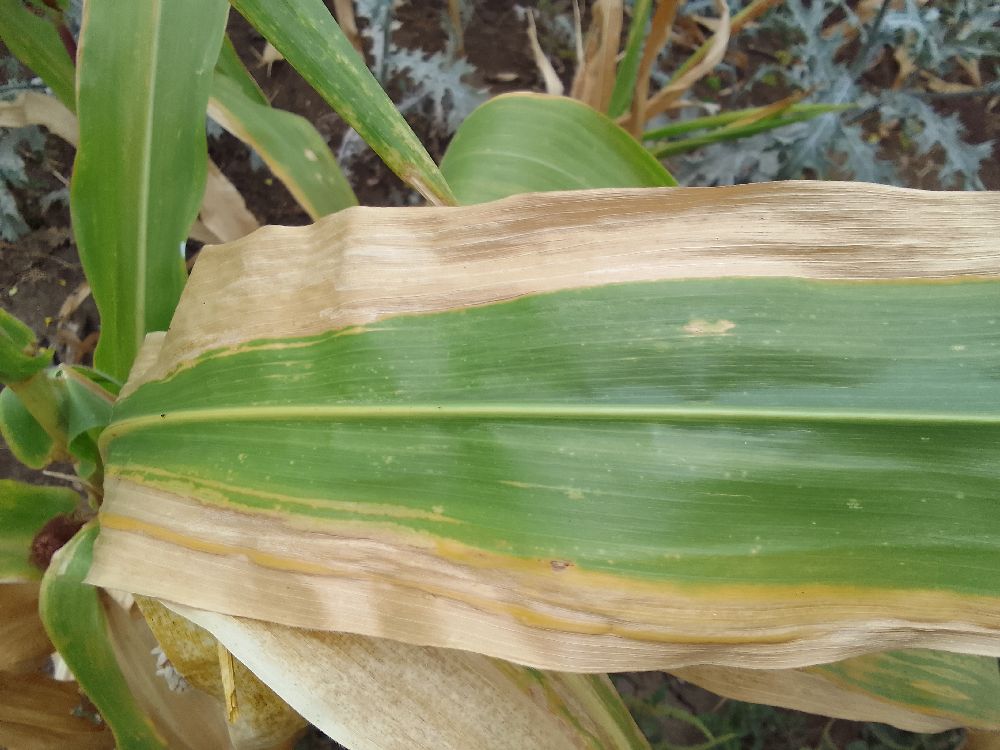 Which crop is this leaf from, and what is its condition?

maize, maize lethal necrosis
